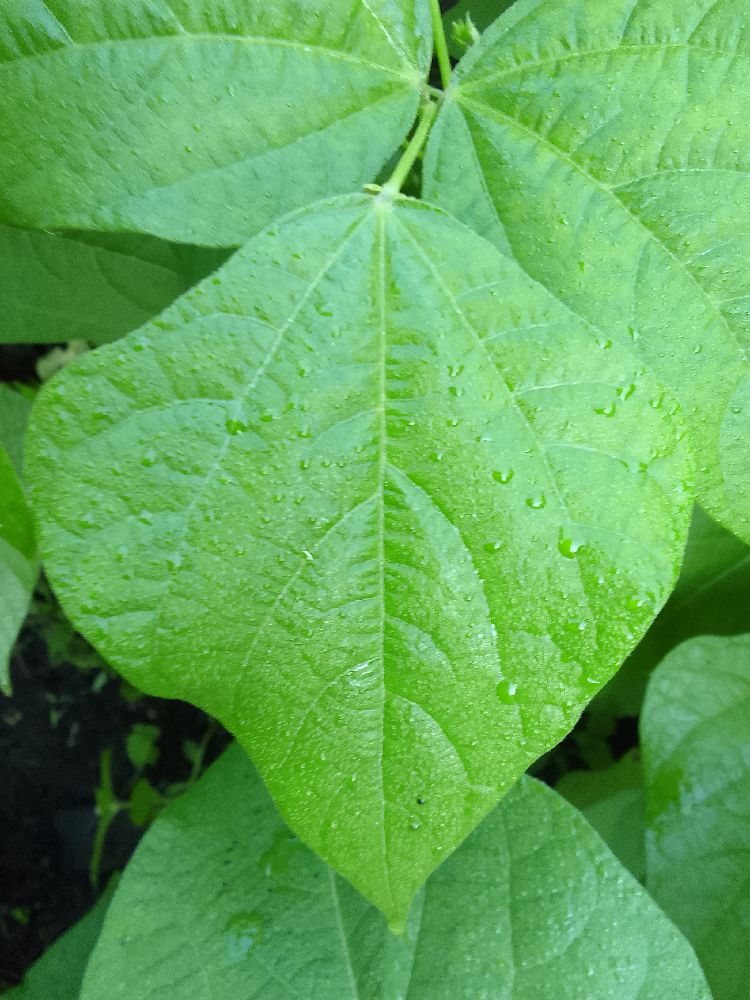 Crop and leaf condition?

common bean, healthy
